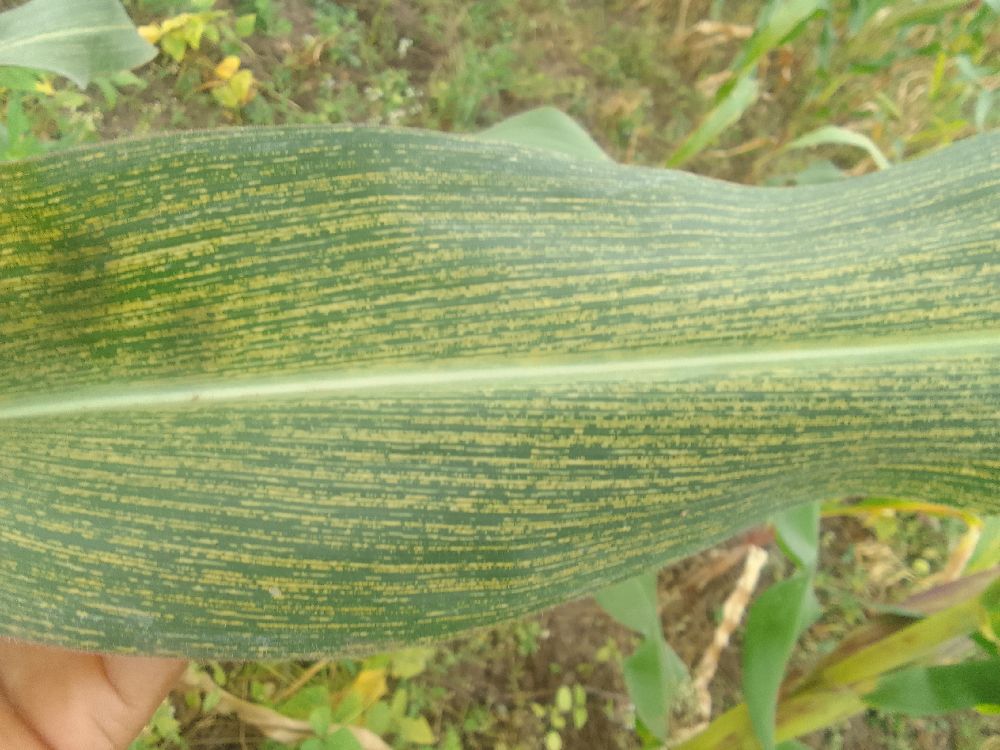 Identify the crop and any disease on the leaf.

maize, maize streak virus
